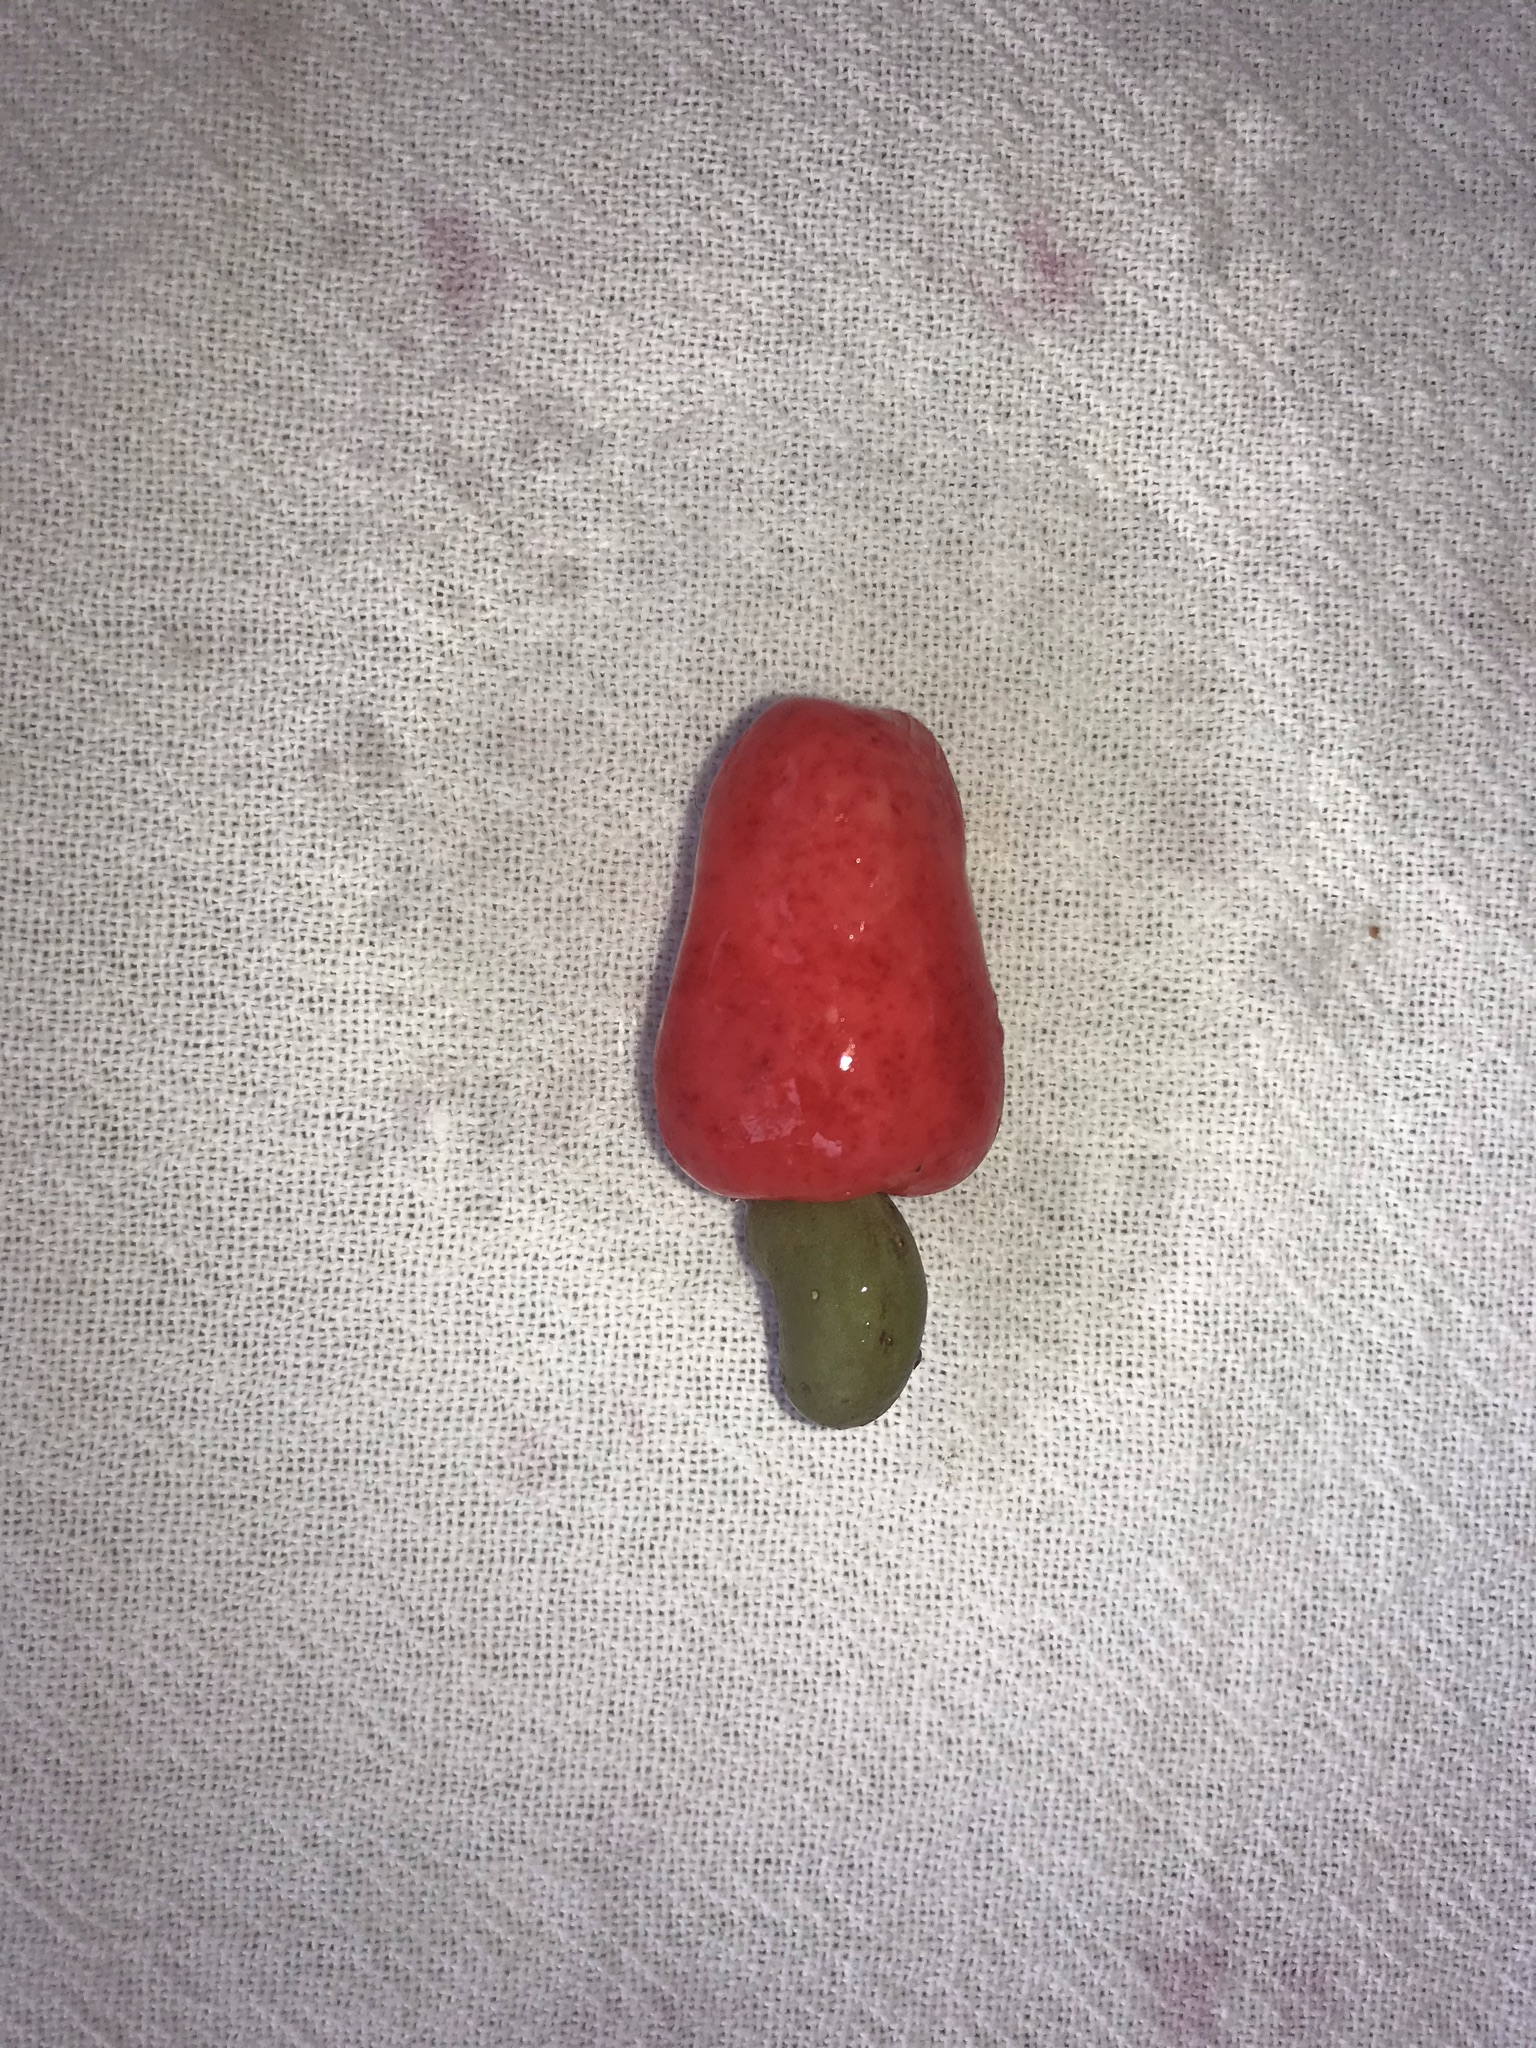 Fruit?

caju vermelho
